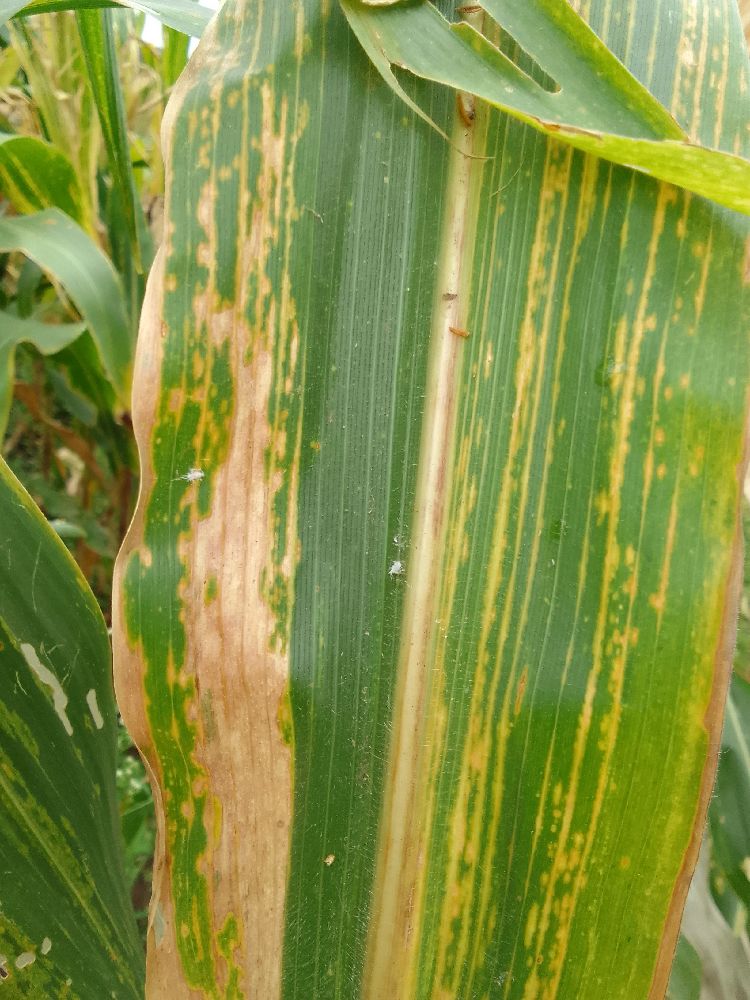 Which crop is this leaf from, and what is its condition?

maize, maize lethal necrosis
